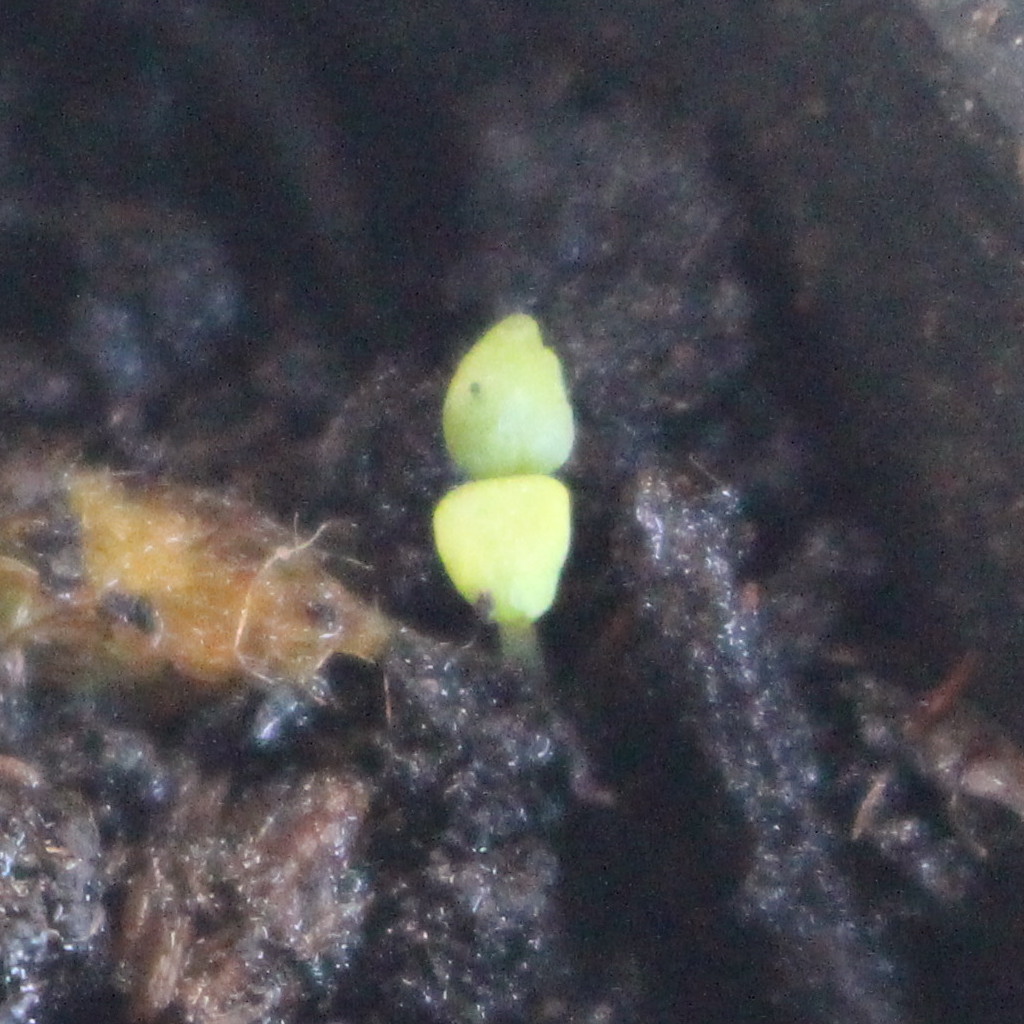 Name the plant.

Veronica persica
